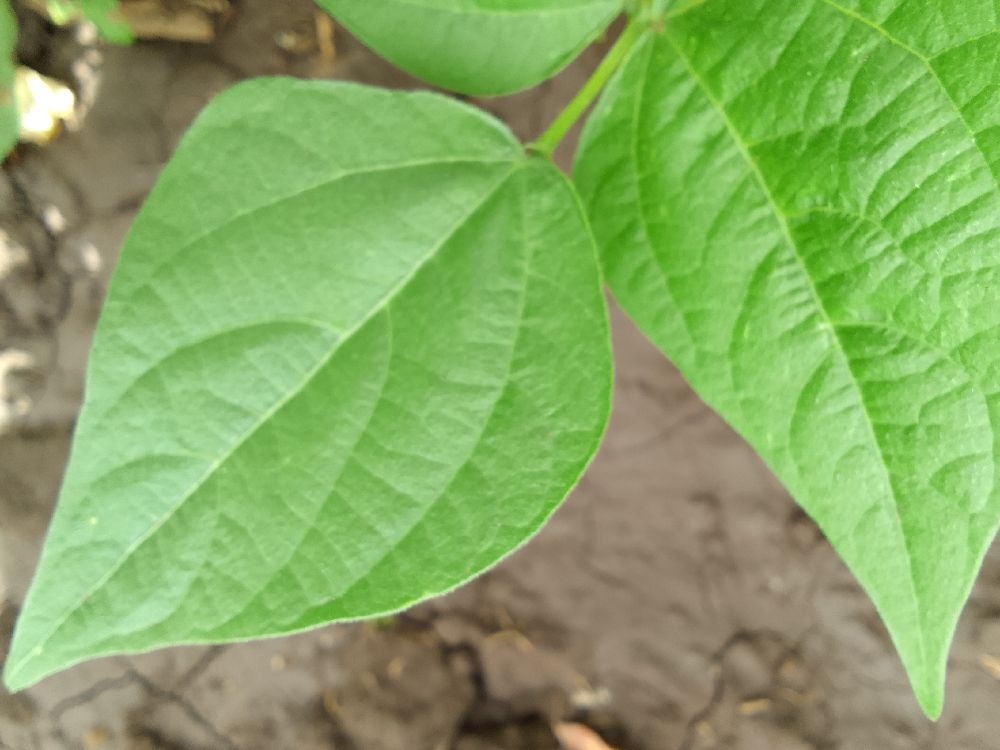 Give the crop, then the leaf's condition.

common bean, healthy
